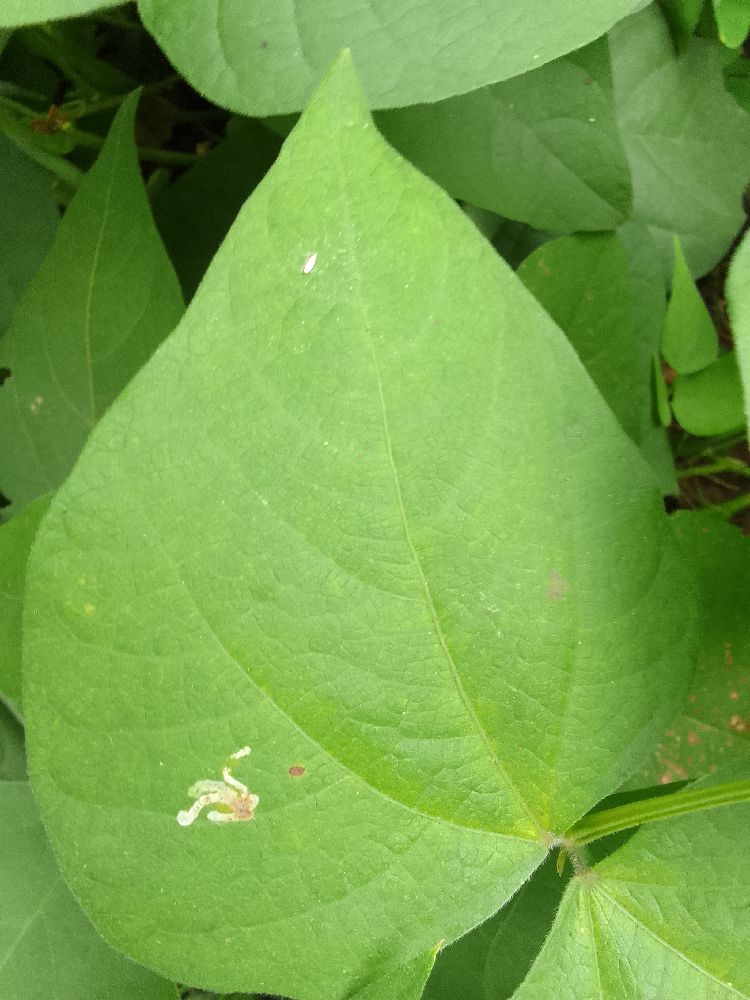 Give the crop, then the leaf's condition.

common bean, healthy
